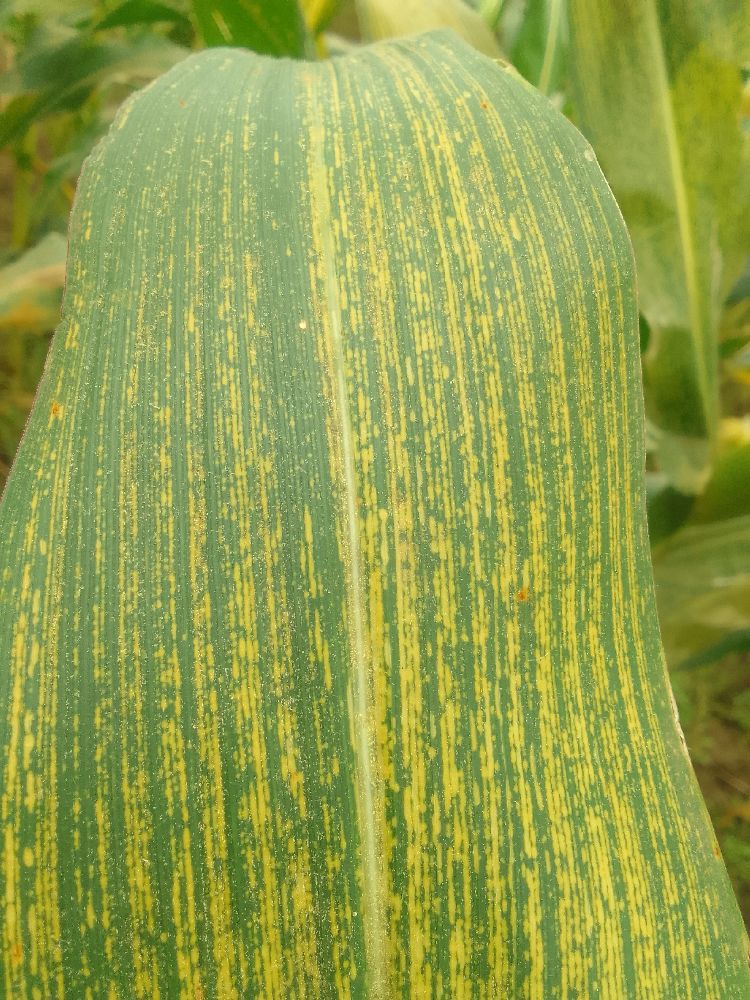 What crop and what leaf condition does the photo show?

maize, maize streak virus
